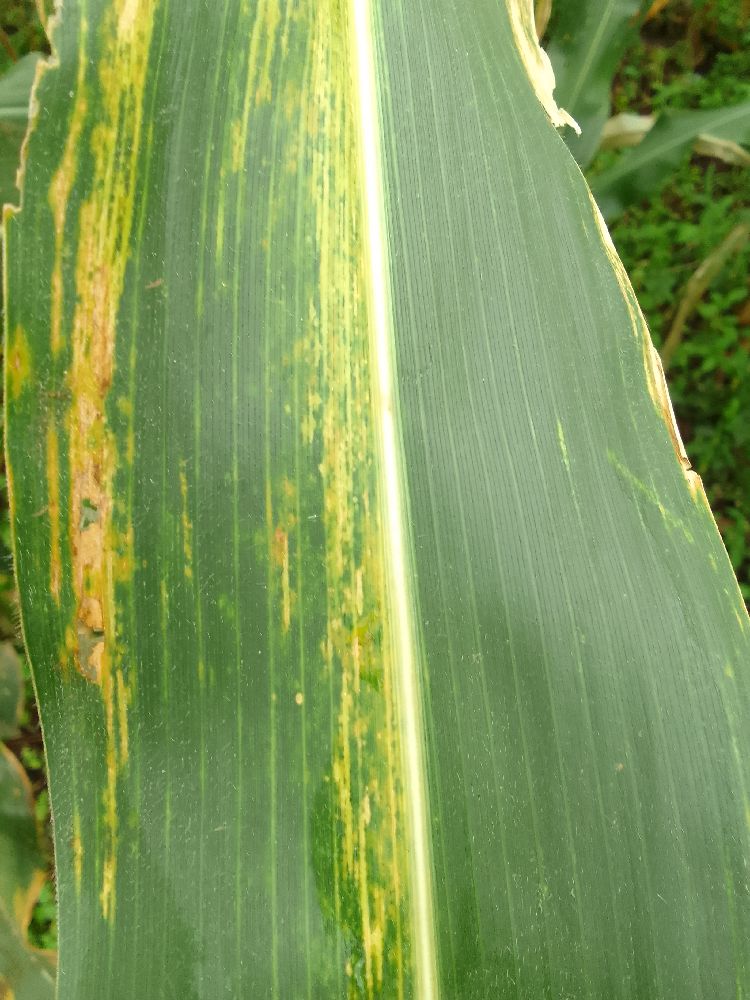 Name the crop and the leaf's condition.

maize, maize lethal necrosis
